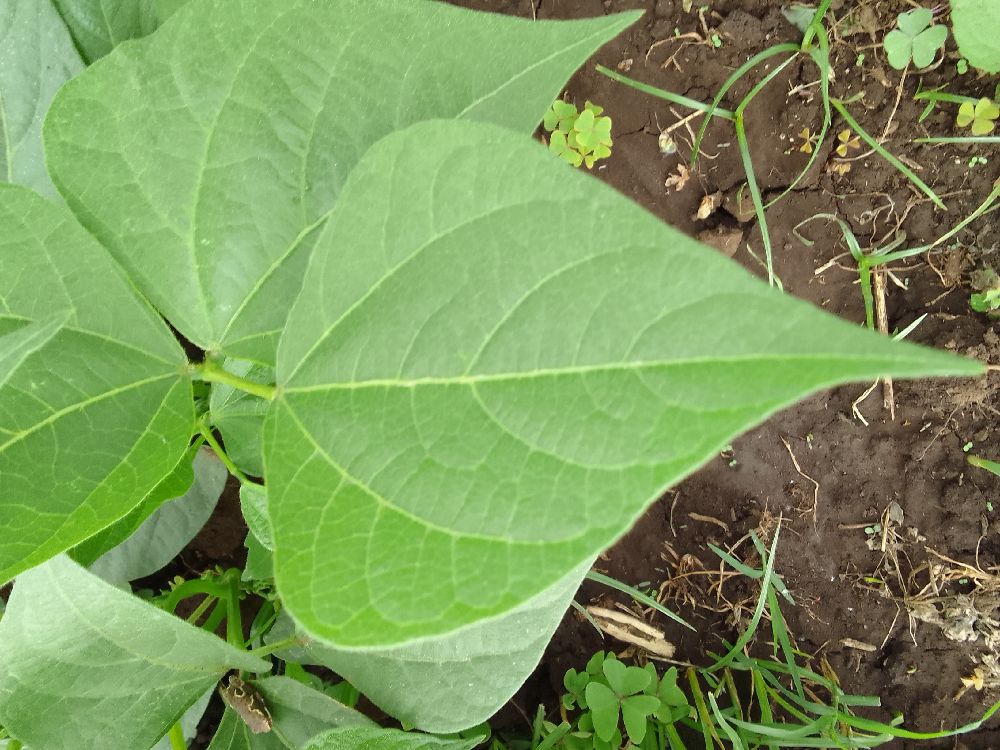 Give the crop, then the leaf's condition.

common bean, healthy
